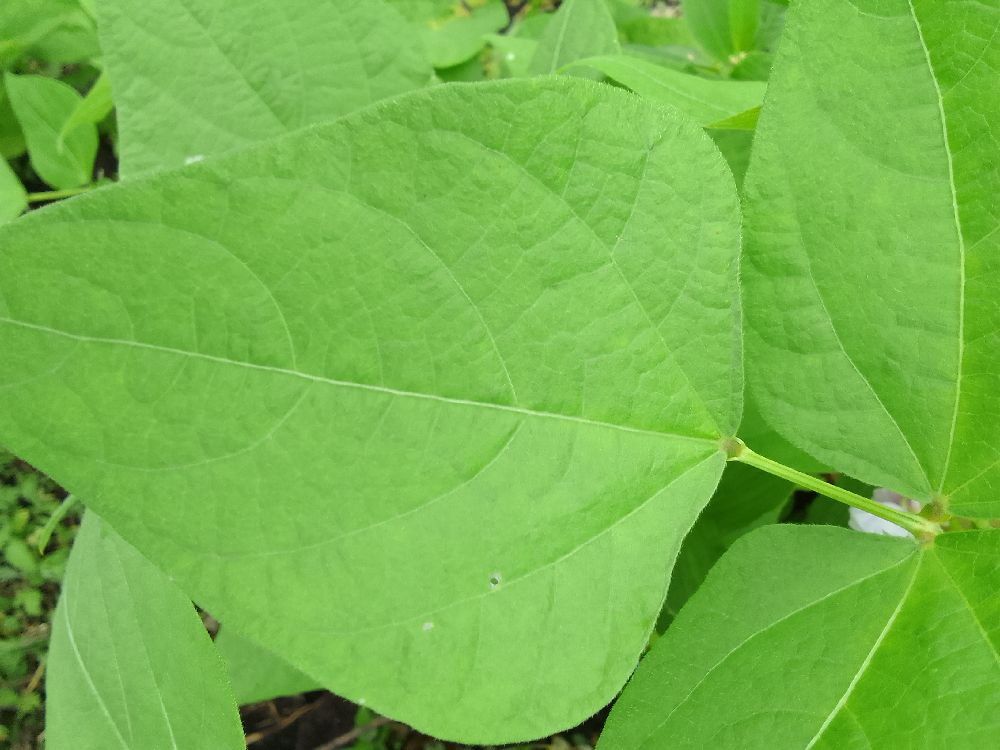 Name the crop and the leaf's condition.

common bean, healthy
